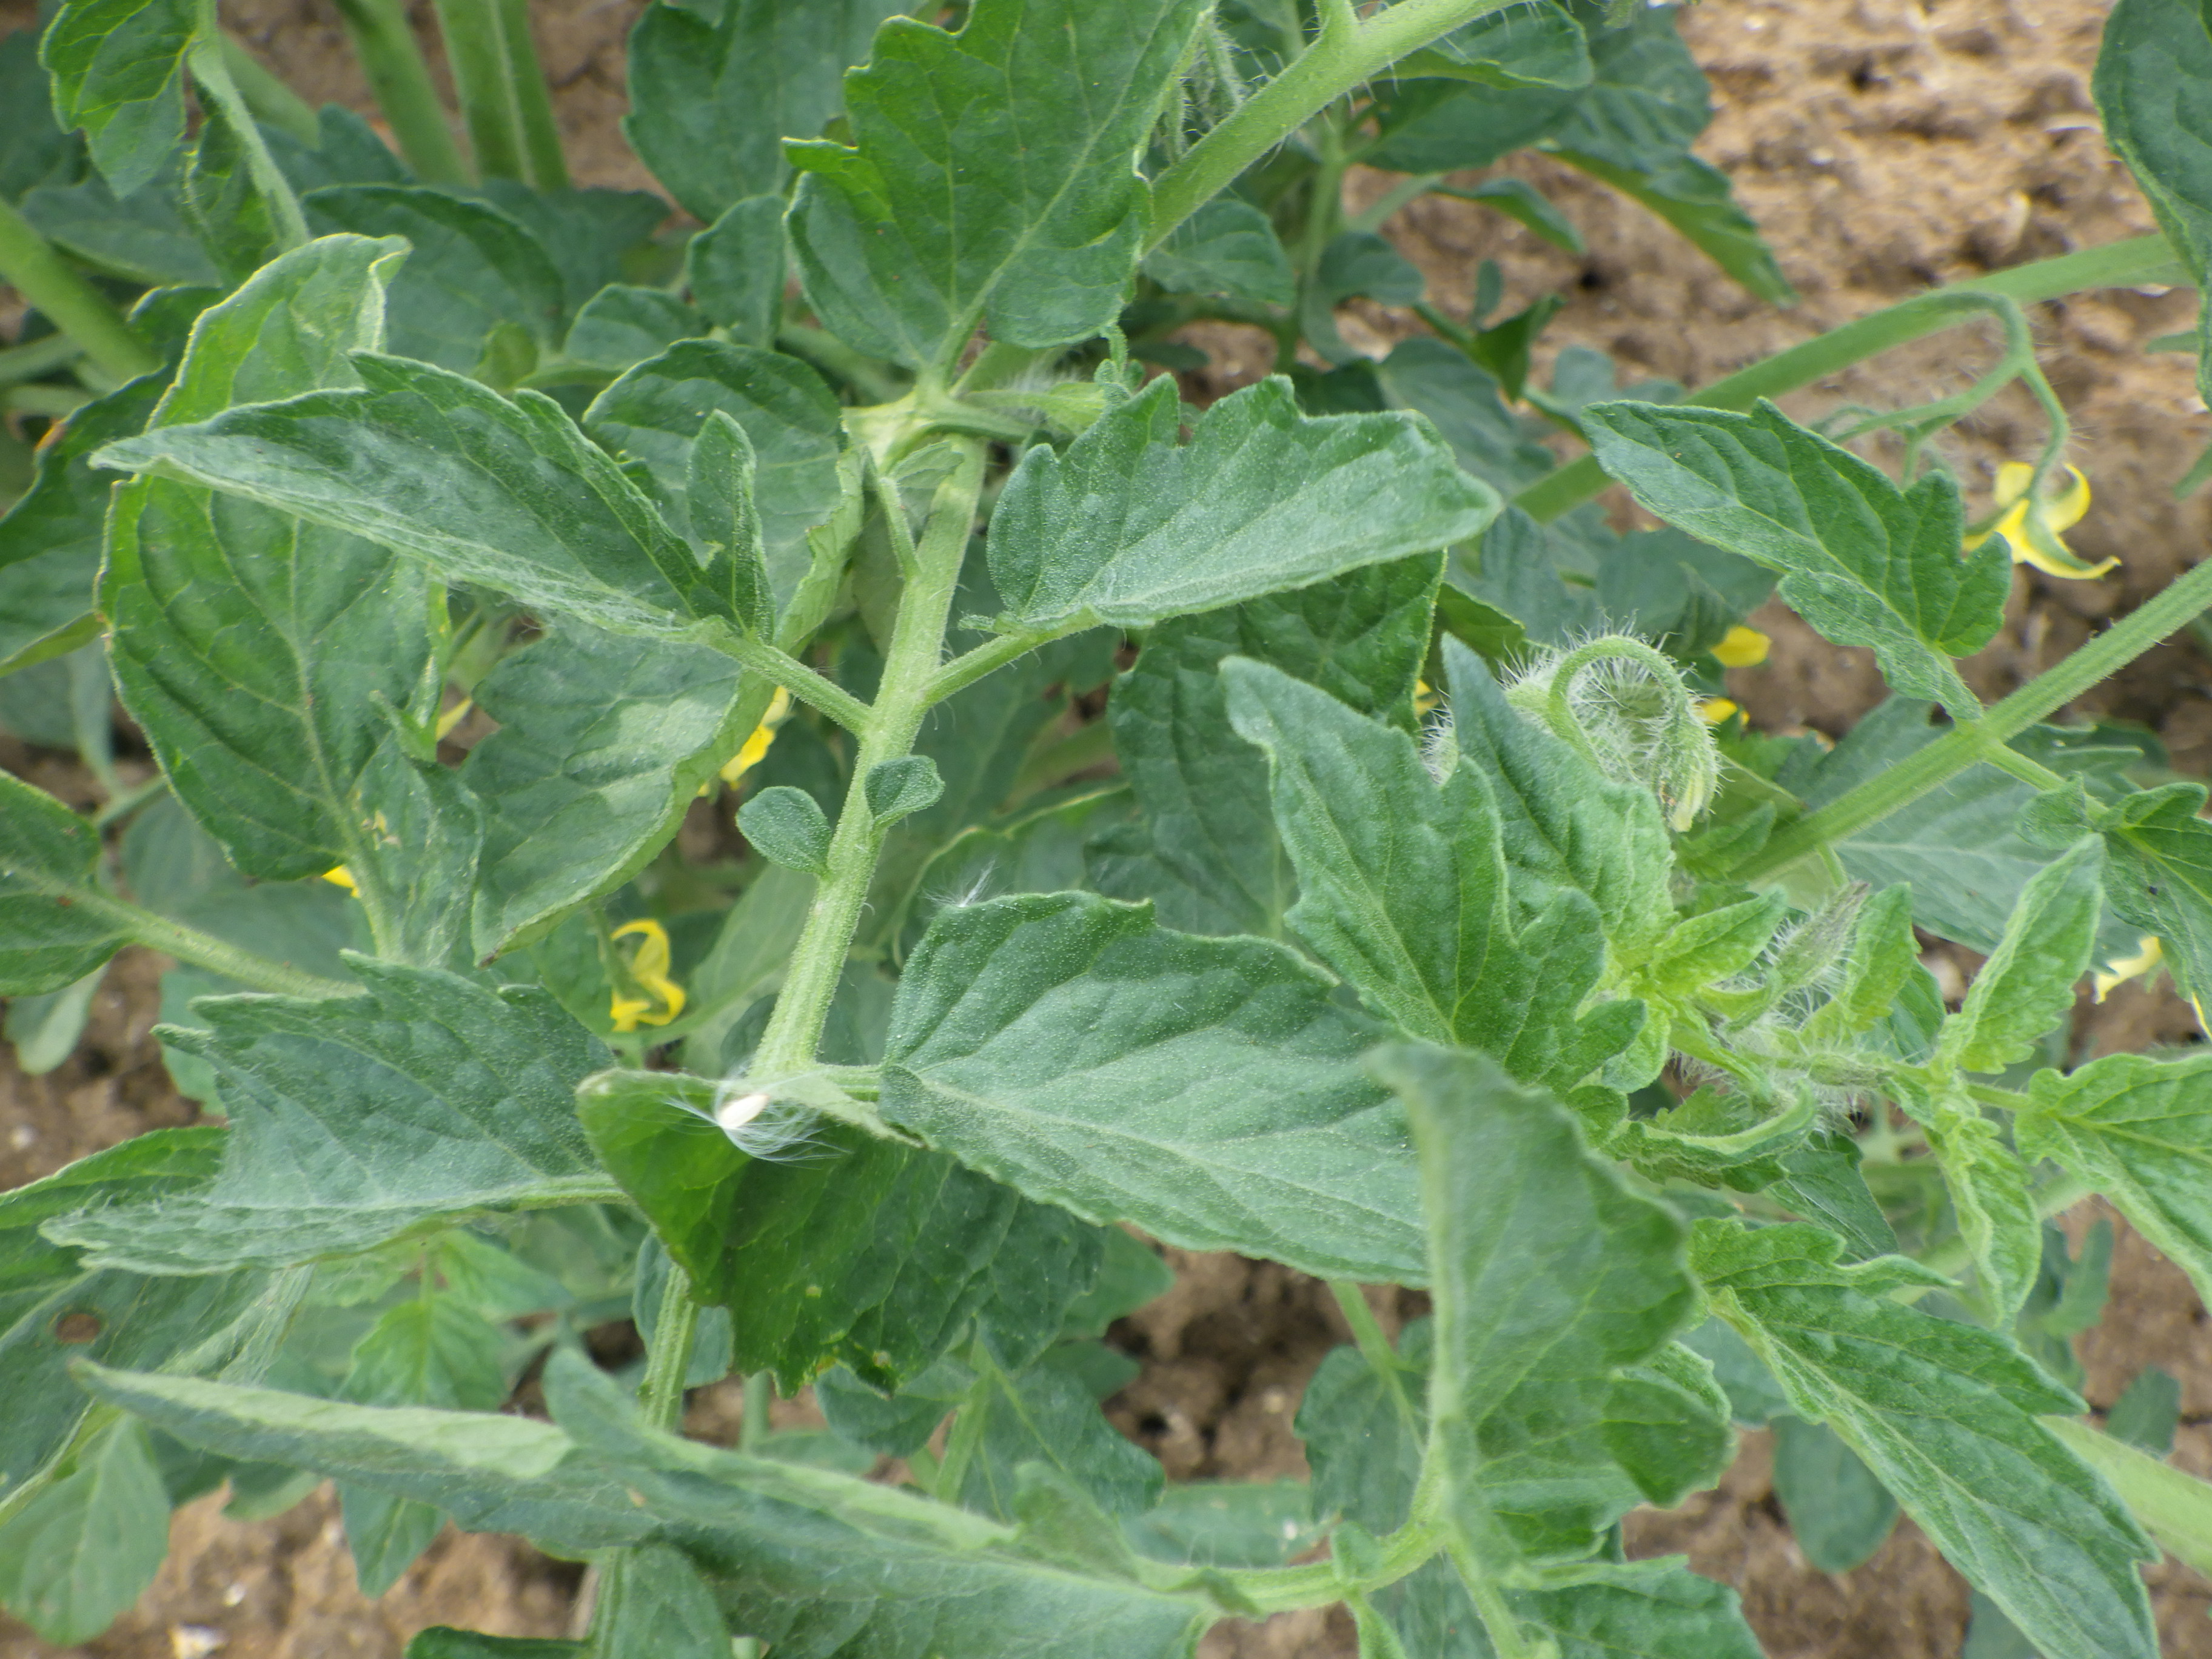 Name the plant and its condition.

tomato, healthy
